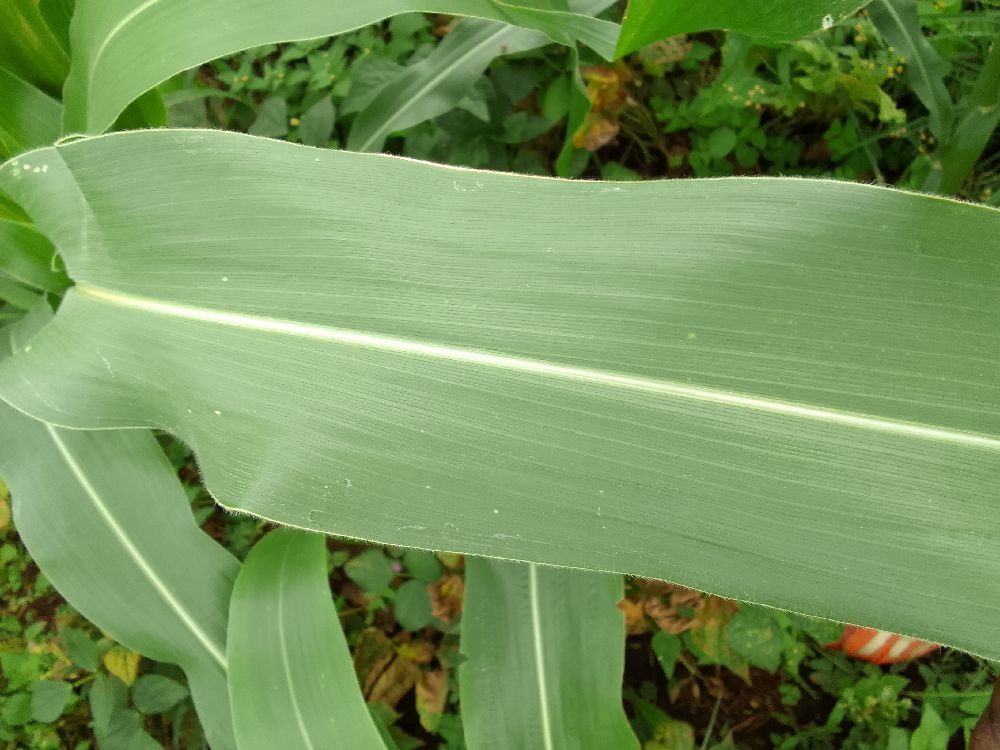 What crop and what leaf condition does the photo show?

maize, healthy
